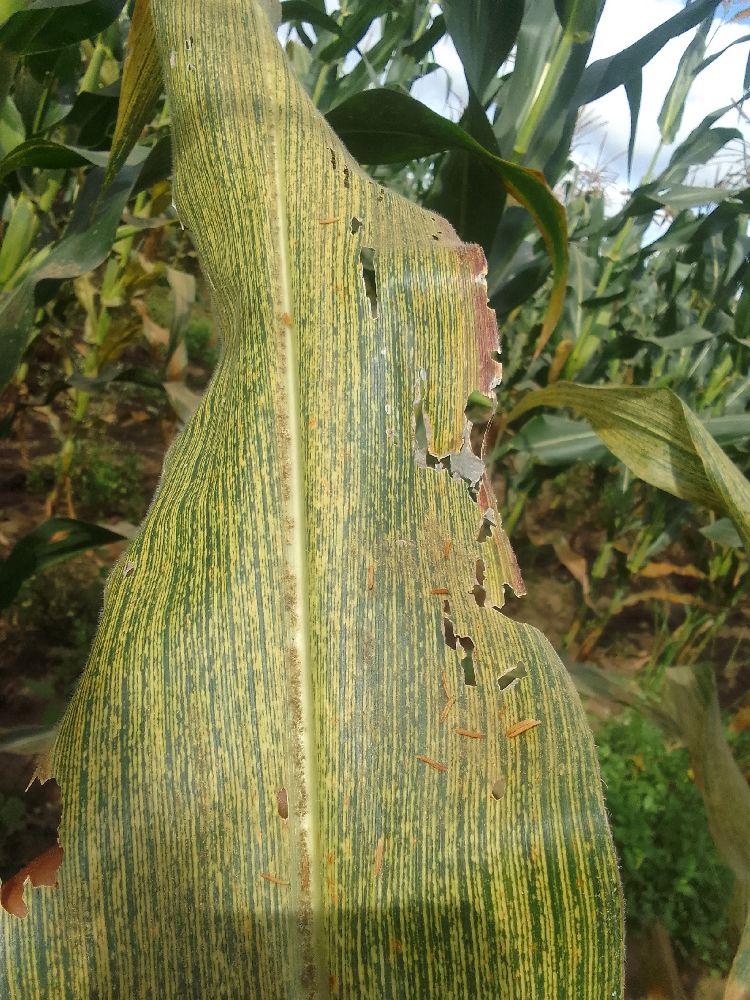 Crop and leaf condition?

maize, maize streak virus
